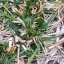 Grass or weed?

grass
